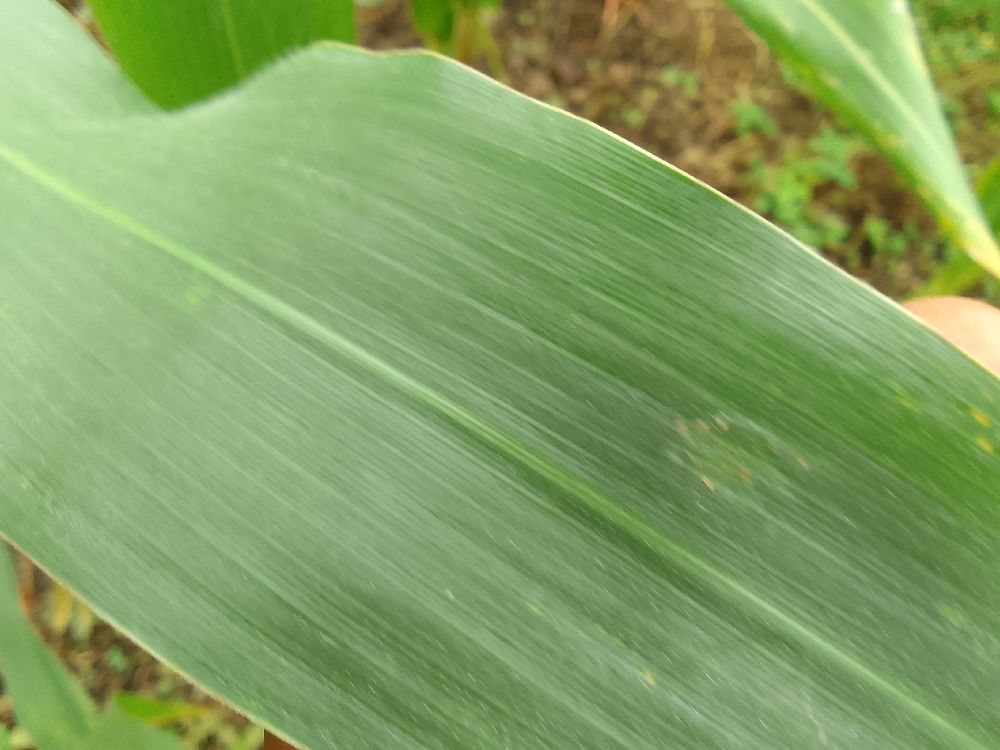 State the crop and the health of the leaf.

maize, healthy
